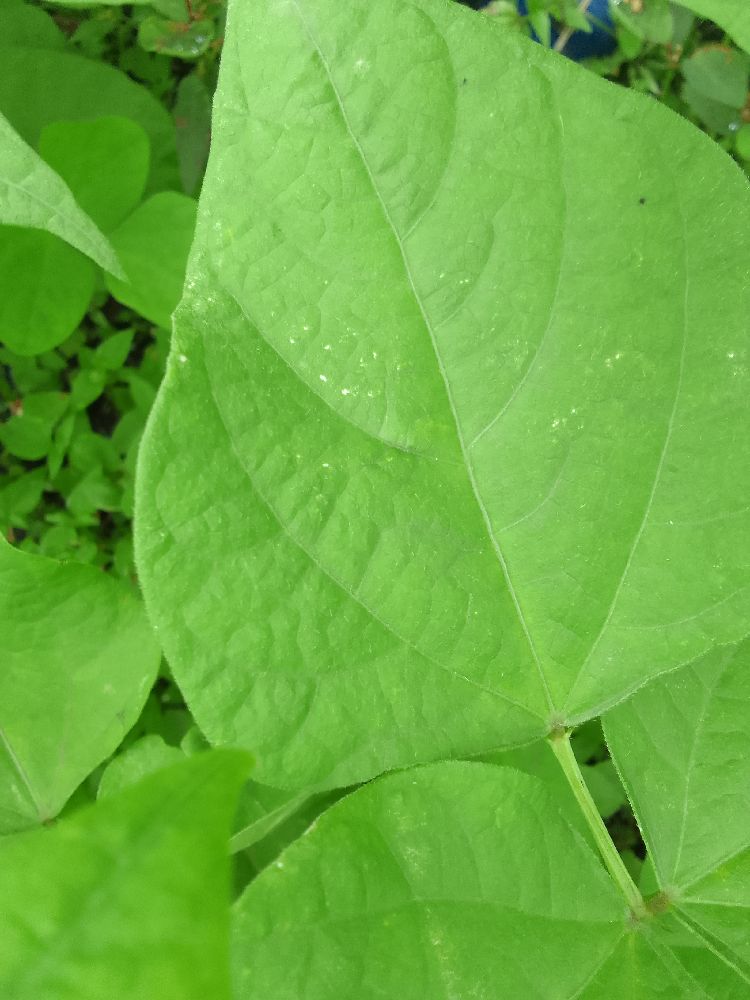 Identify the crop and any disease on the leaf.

common bean, healthy
